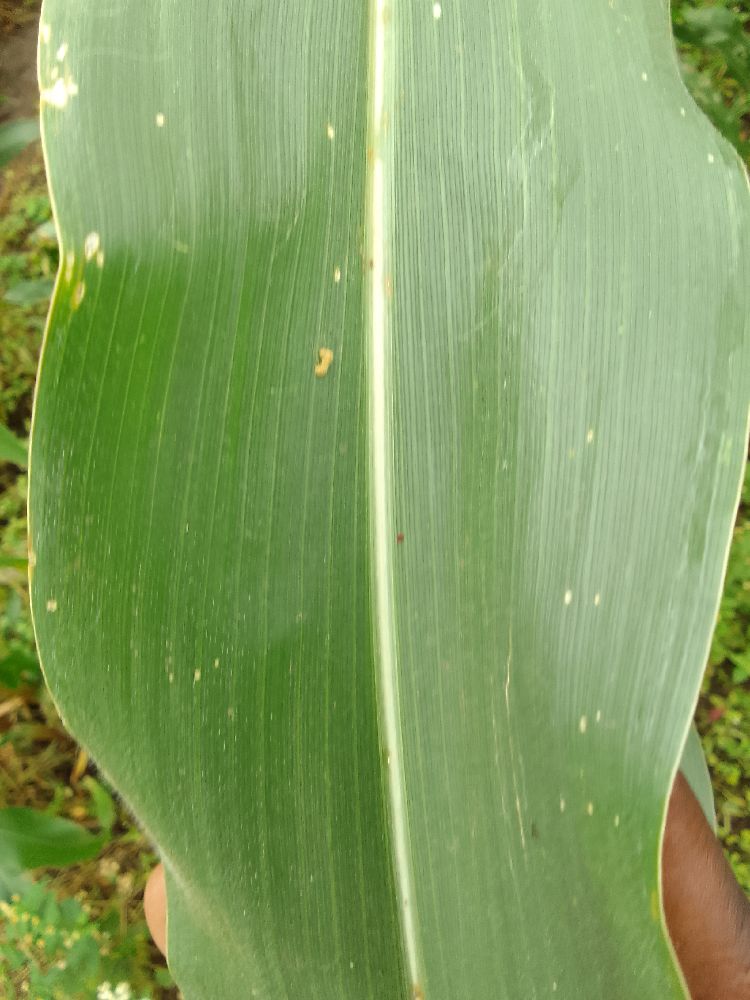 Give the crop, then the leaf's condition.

maize, healthy
